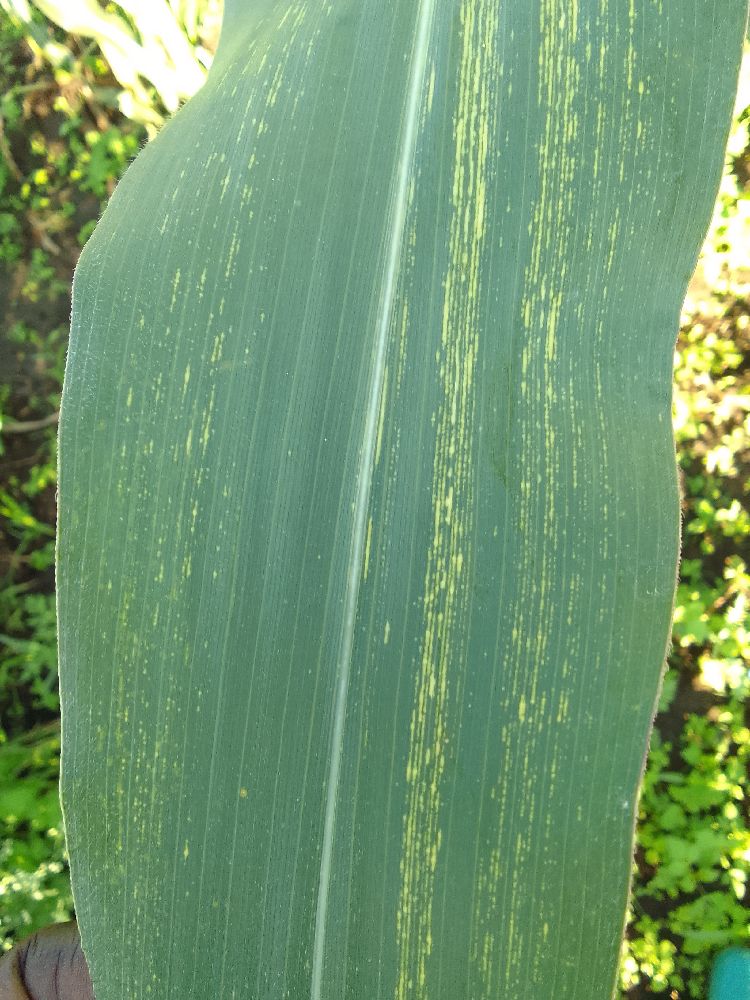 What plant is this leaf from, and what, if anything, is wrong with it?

maize, maize streak virus
